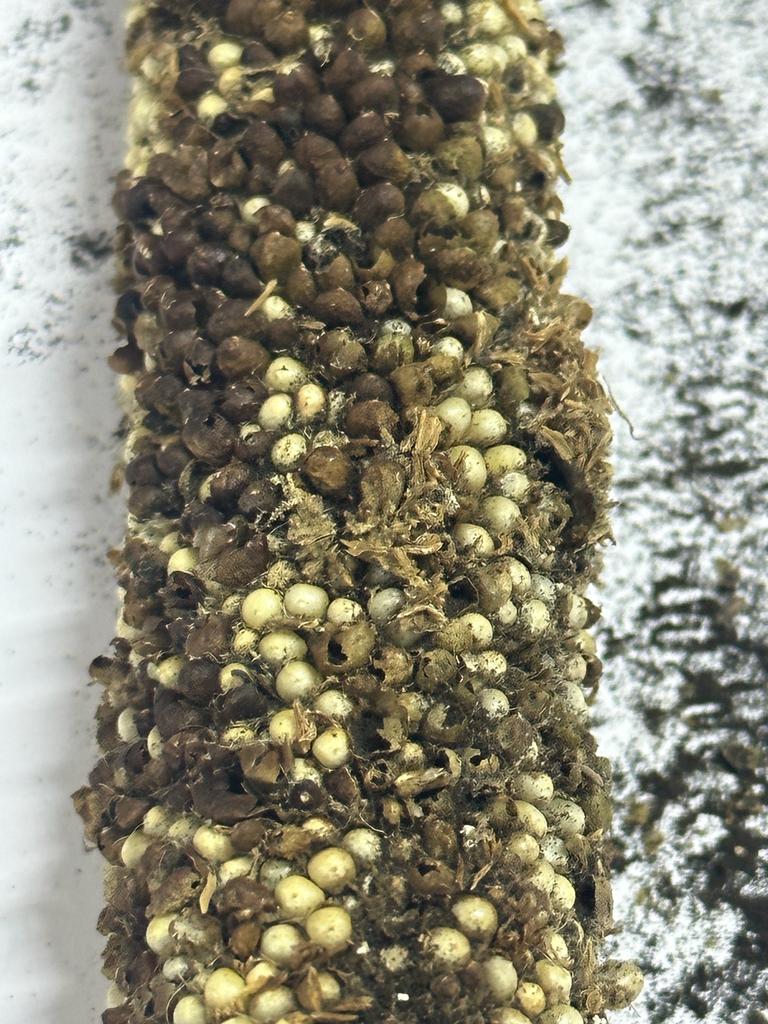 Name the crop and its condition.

pearl millet, smut
